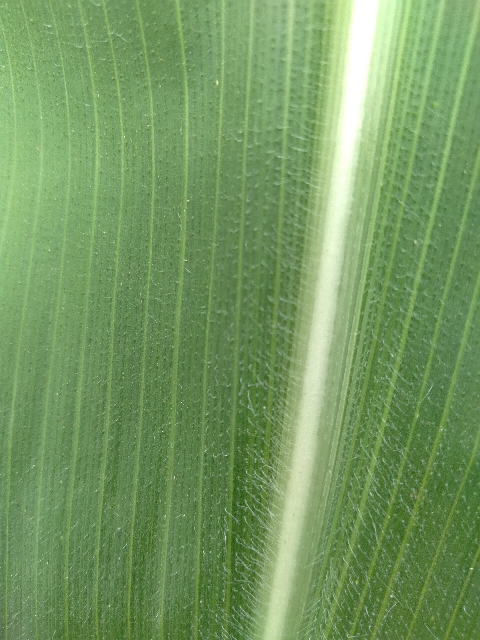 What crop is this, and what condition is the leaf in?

maize, healthy
